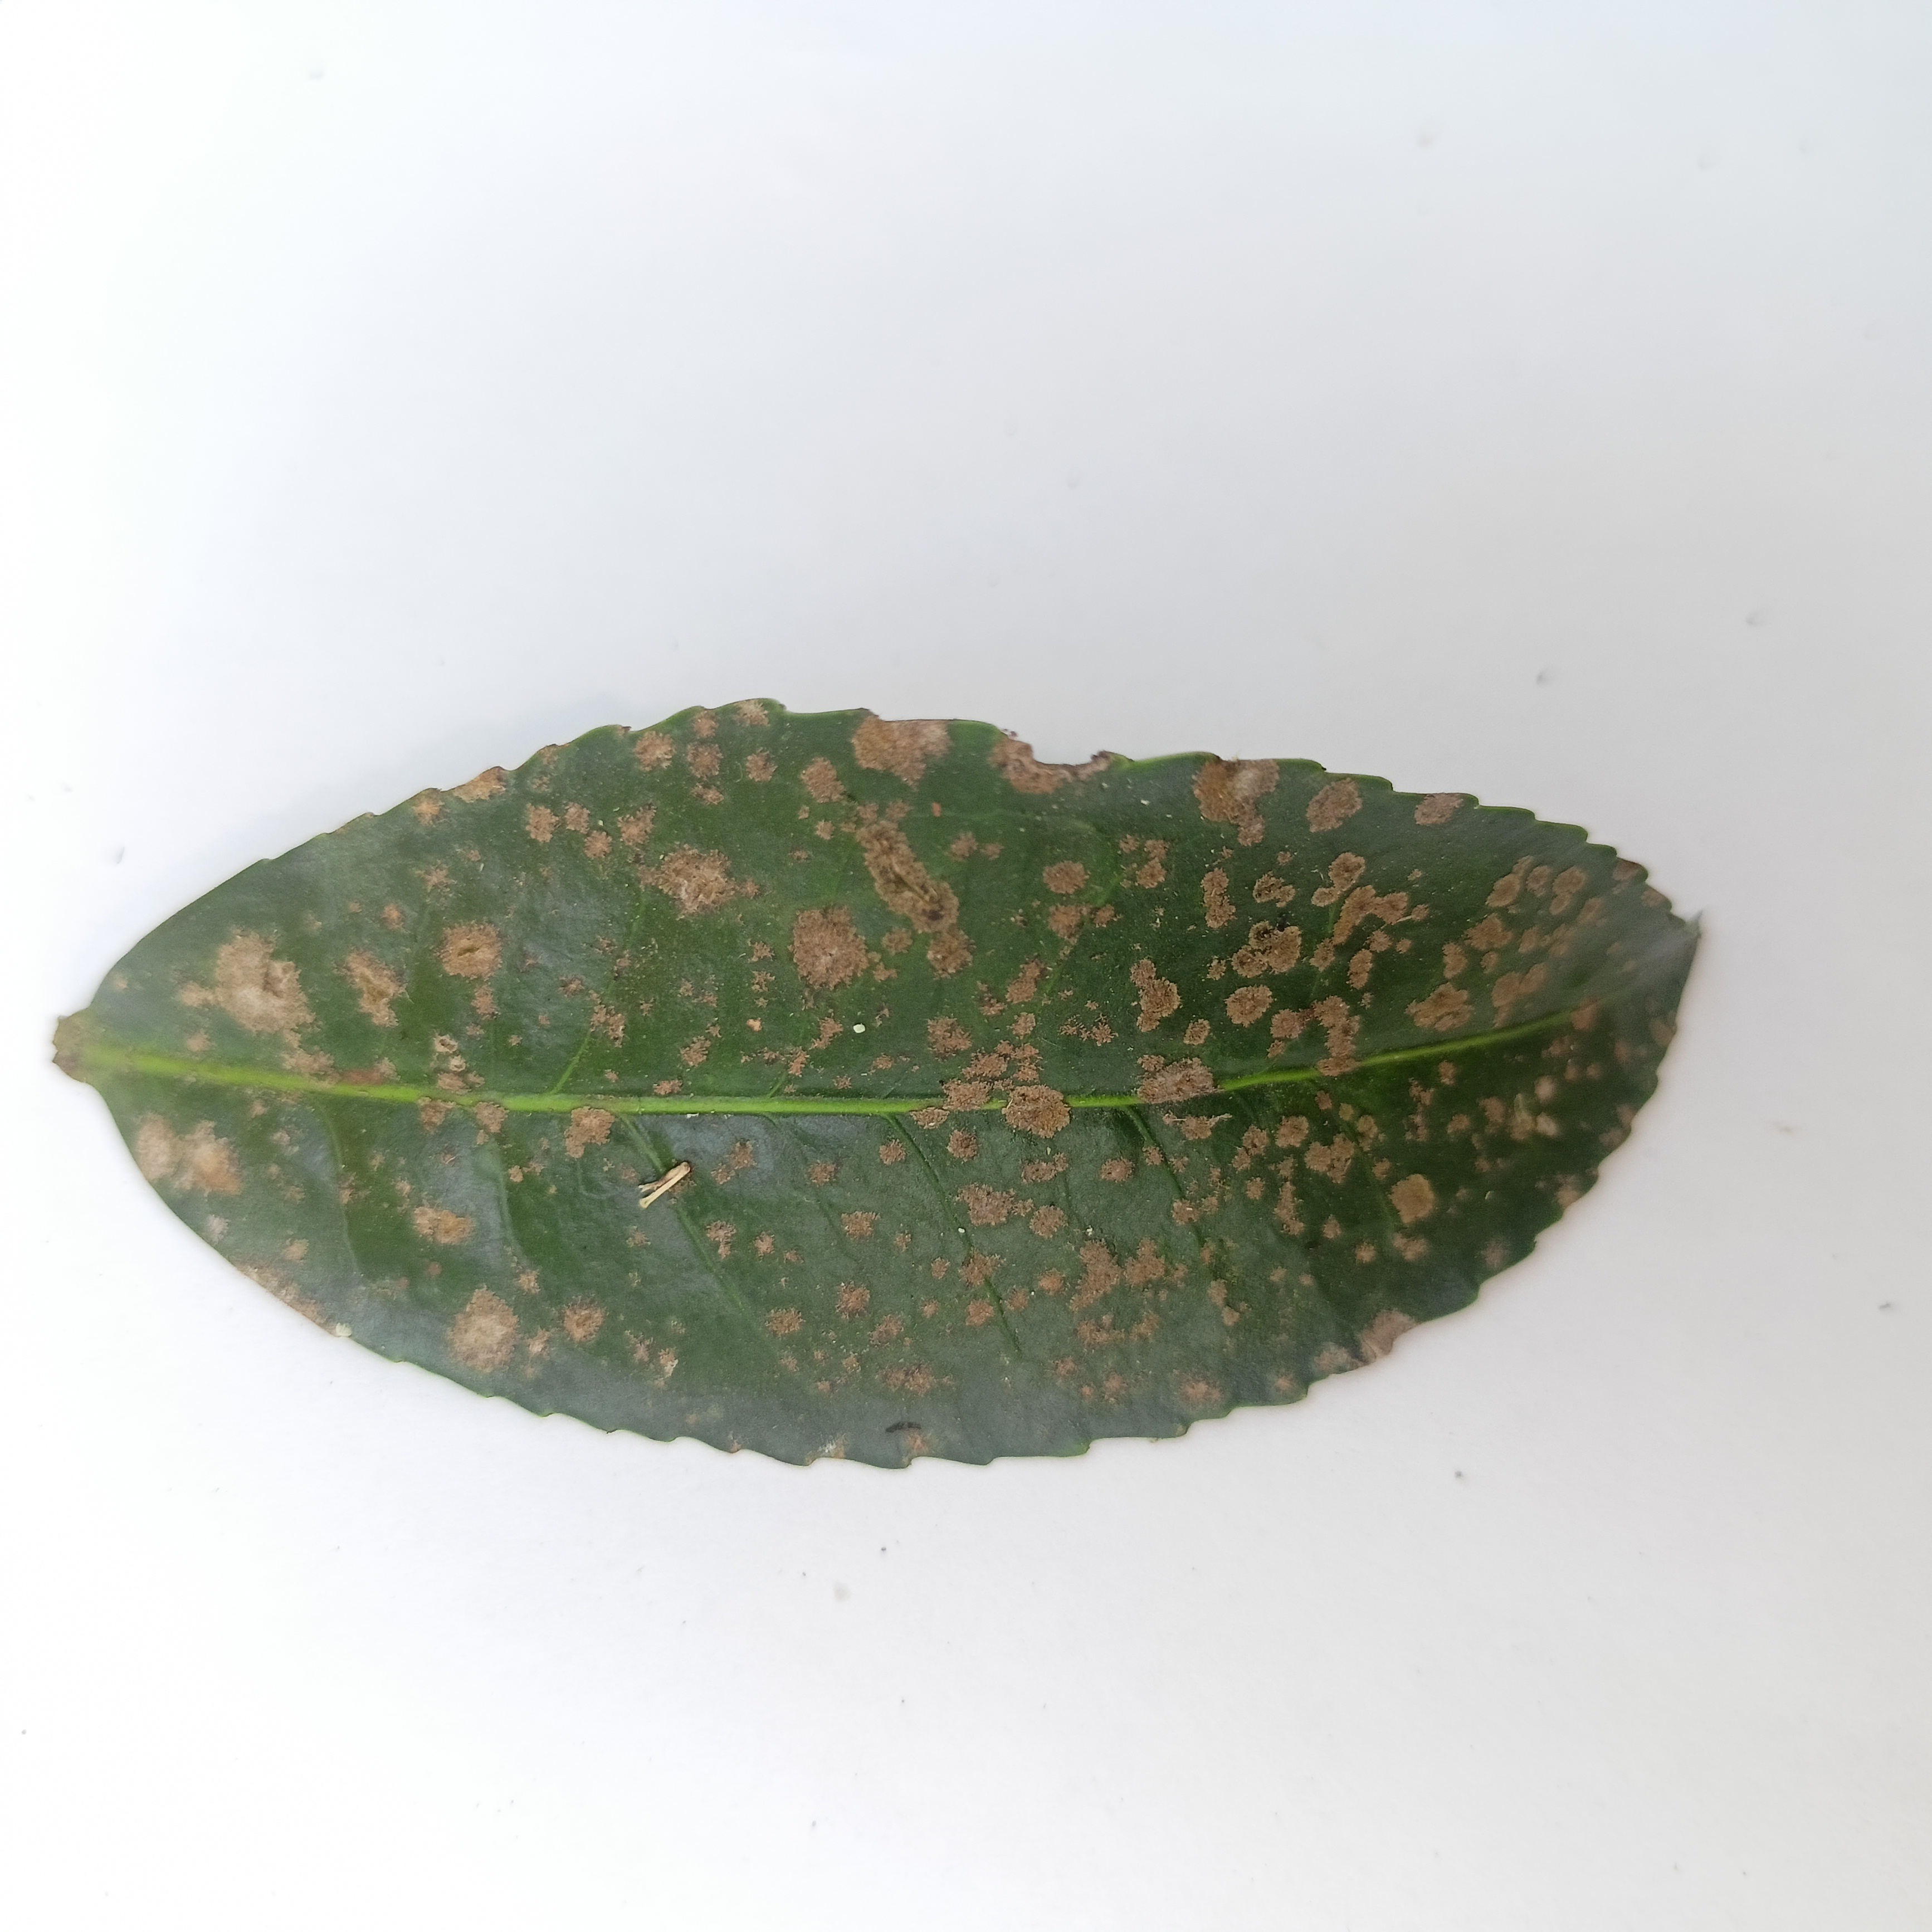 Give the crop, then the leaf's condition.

tea, algal leaf
